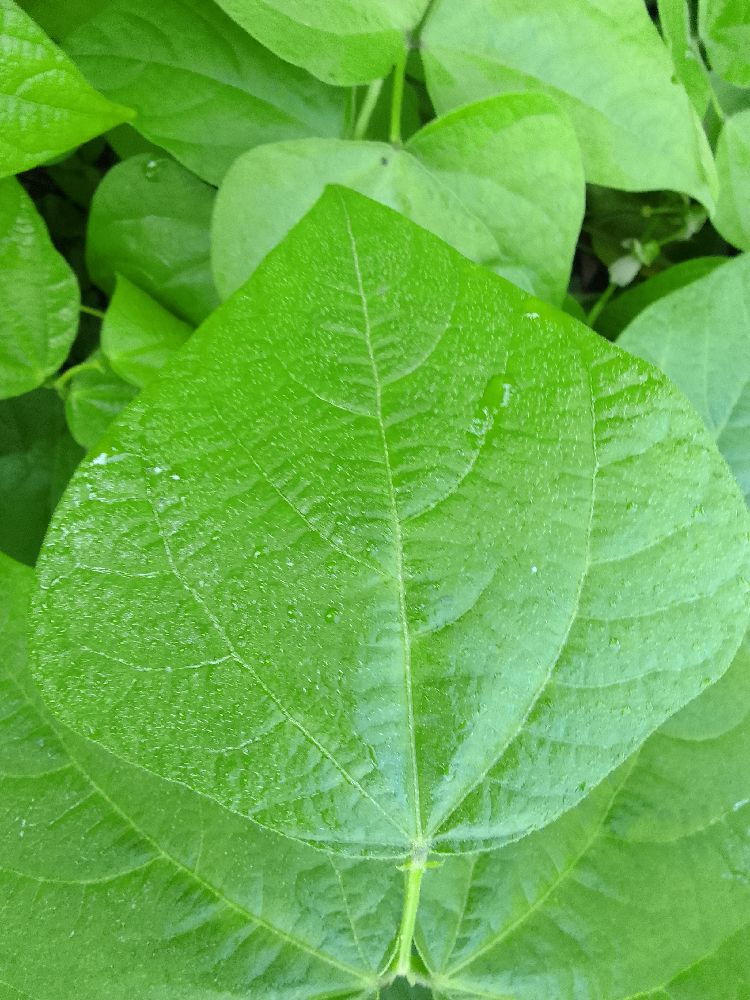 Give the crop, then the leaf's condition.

common bean, healthy
